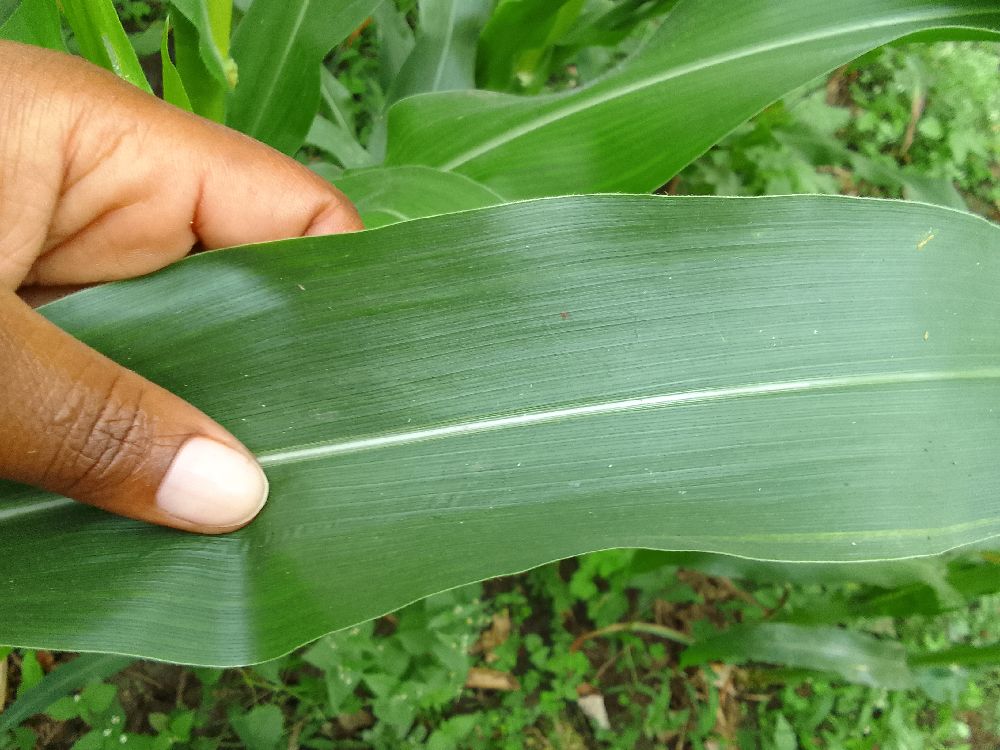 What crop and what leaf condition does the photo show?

maize, healthy
